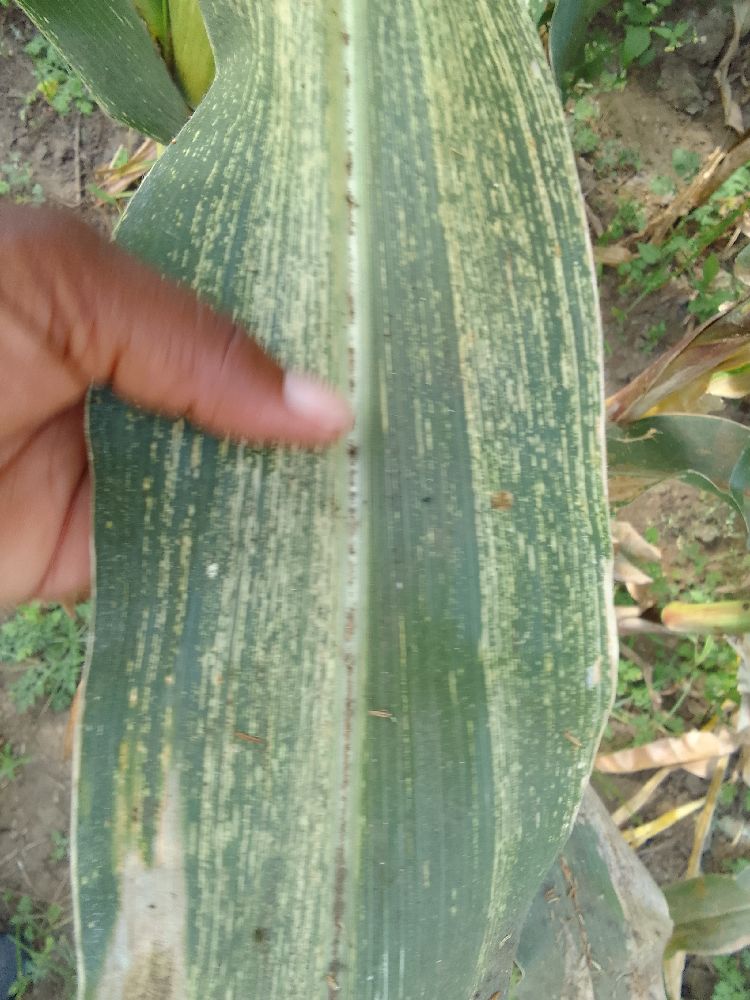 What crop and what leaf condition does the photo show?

maize, maize streak virus
